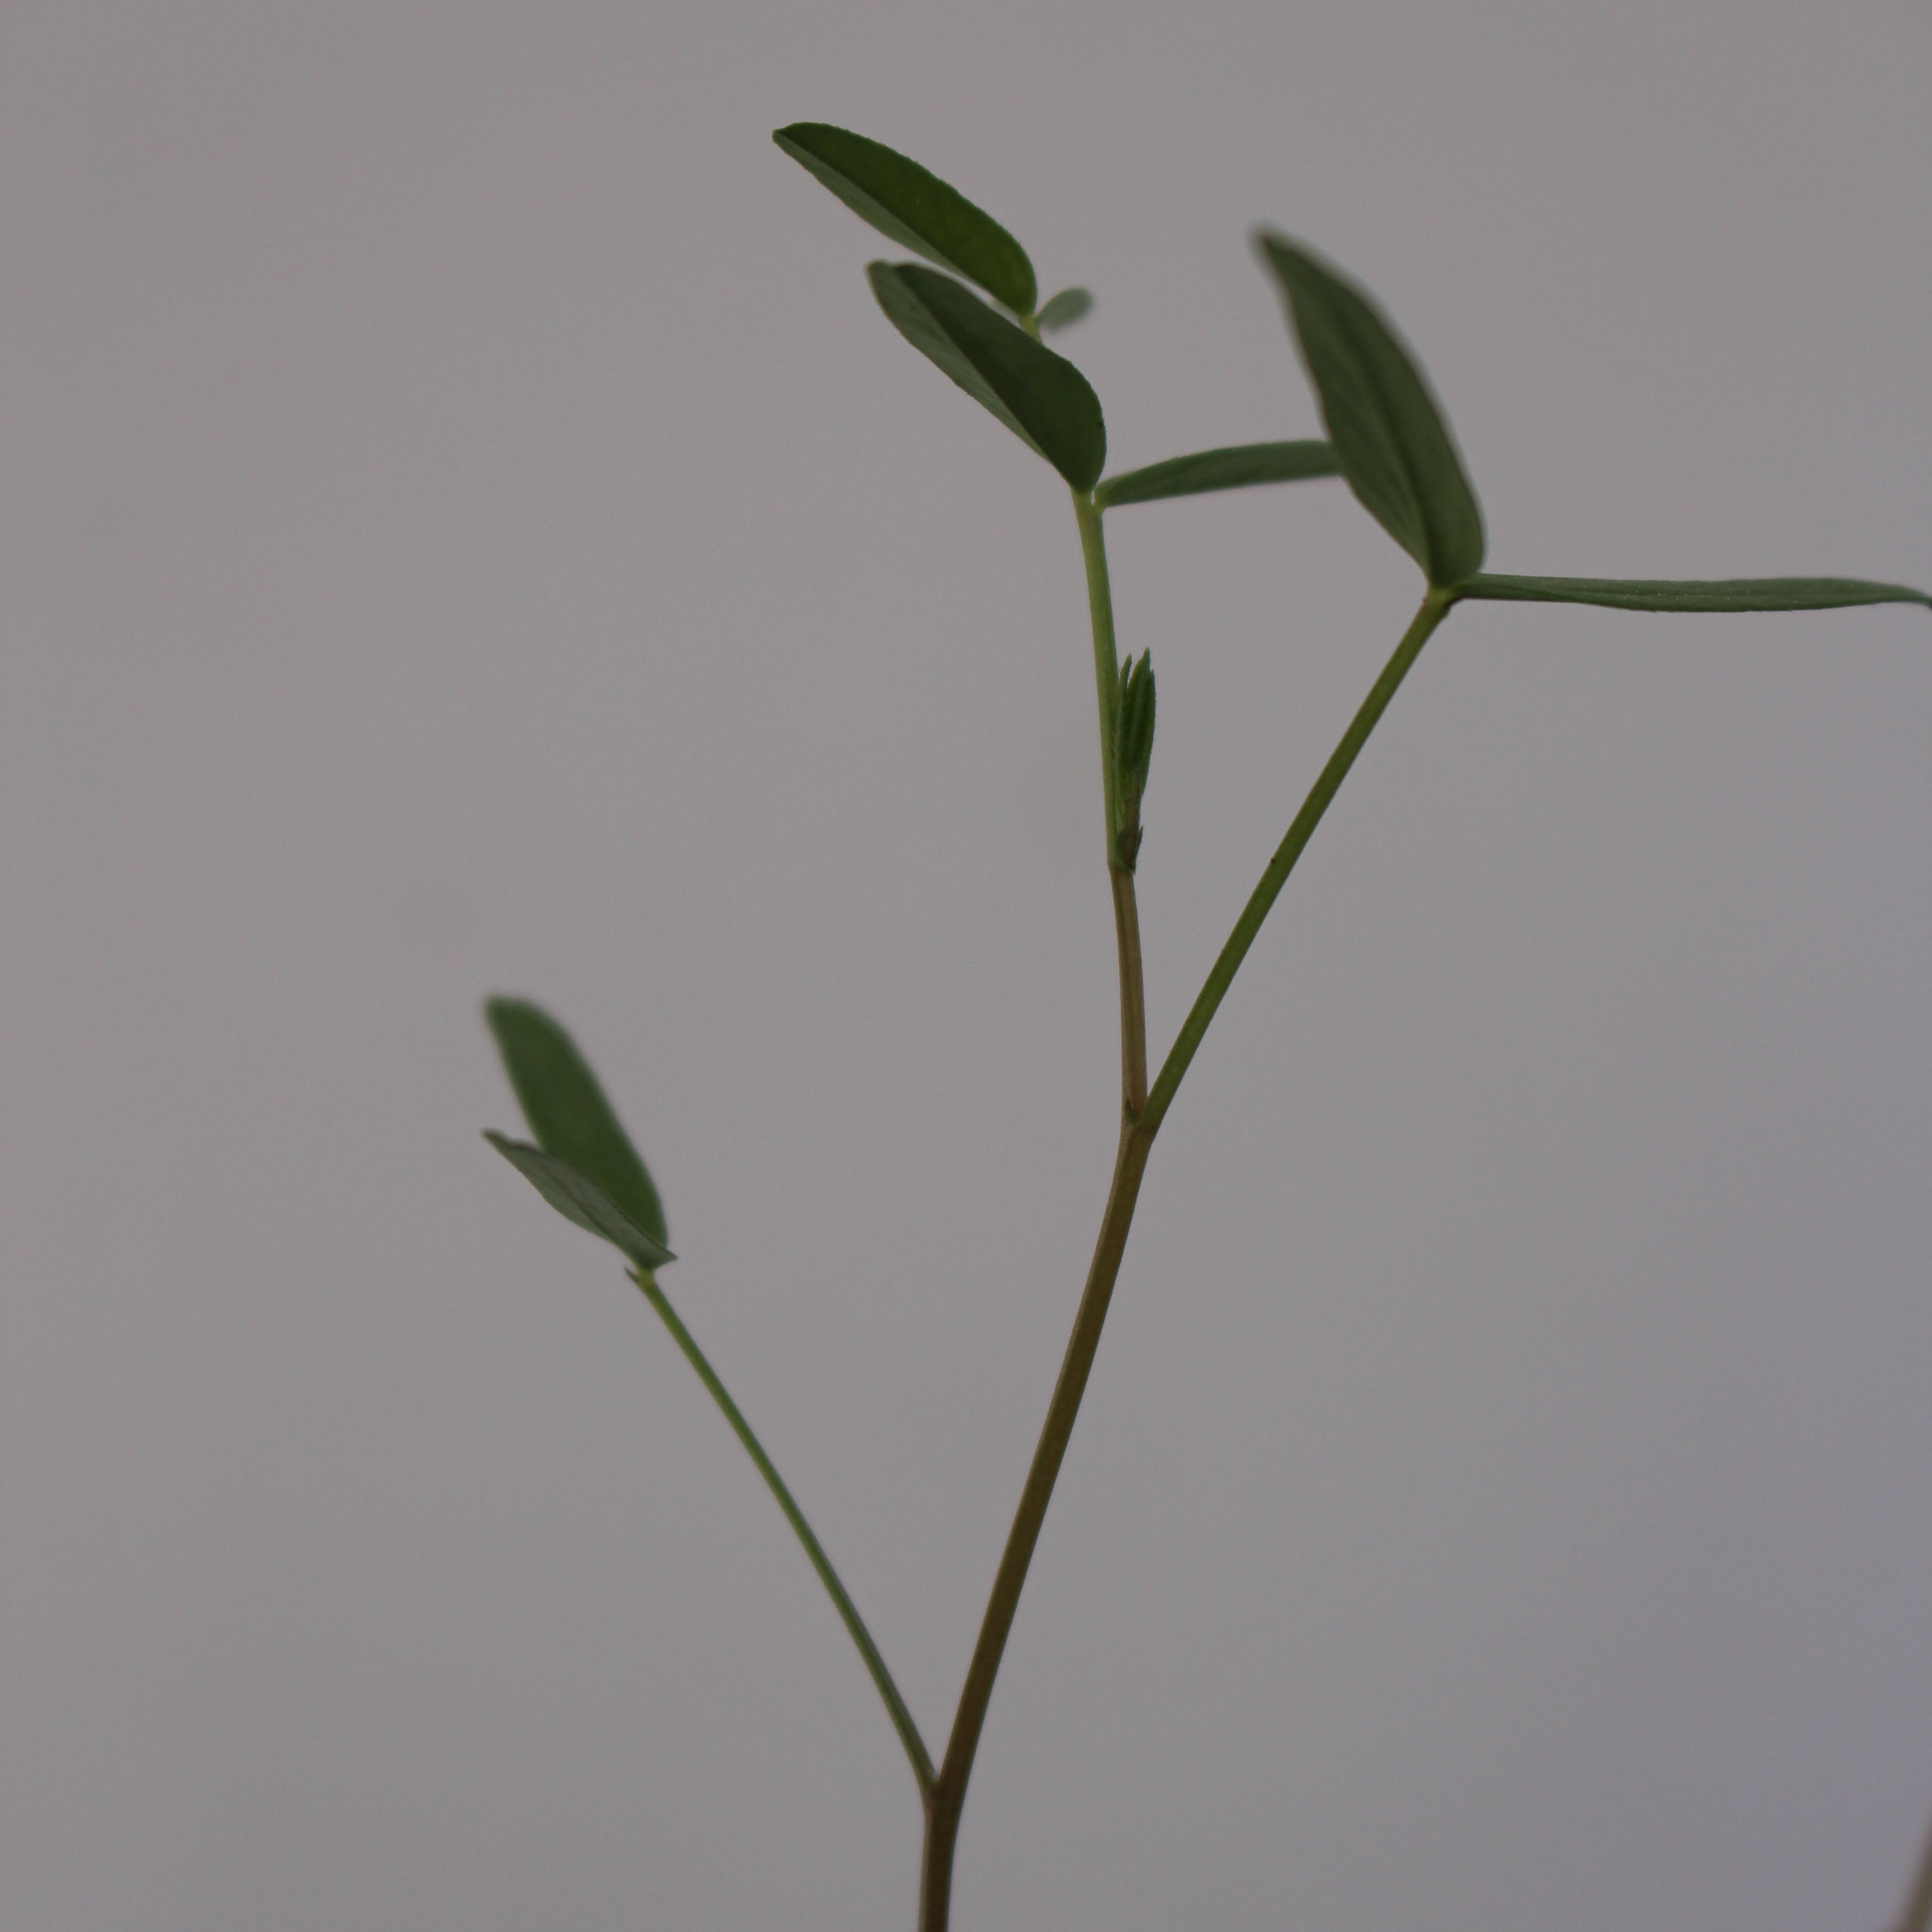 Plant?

Vicia sativa
